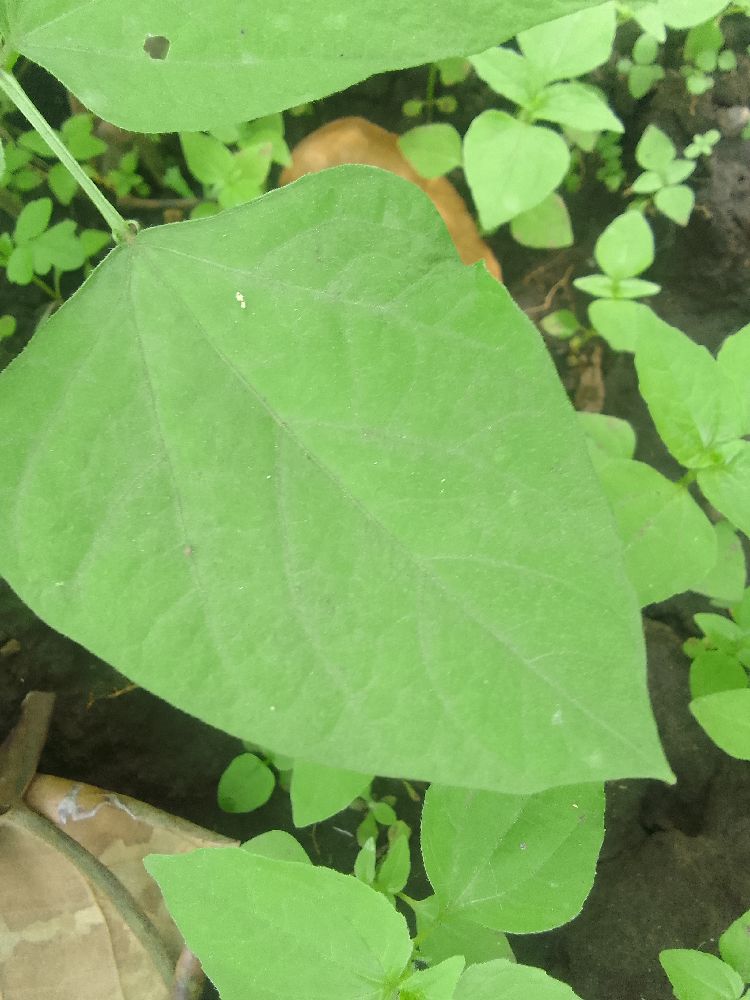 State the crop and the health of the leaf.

common bean, healthy
